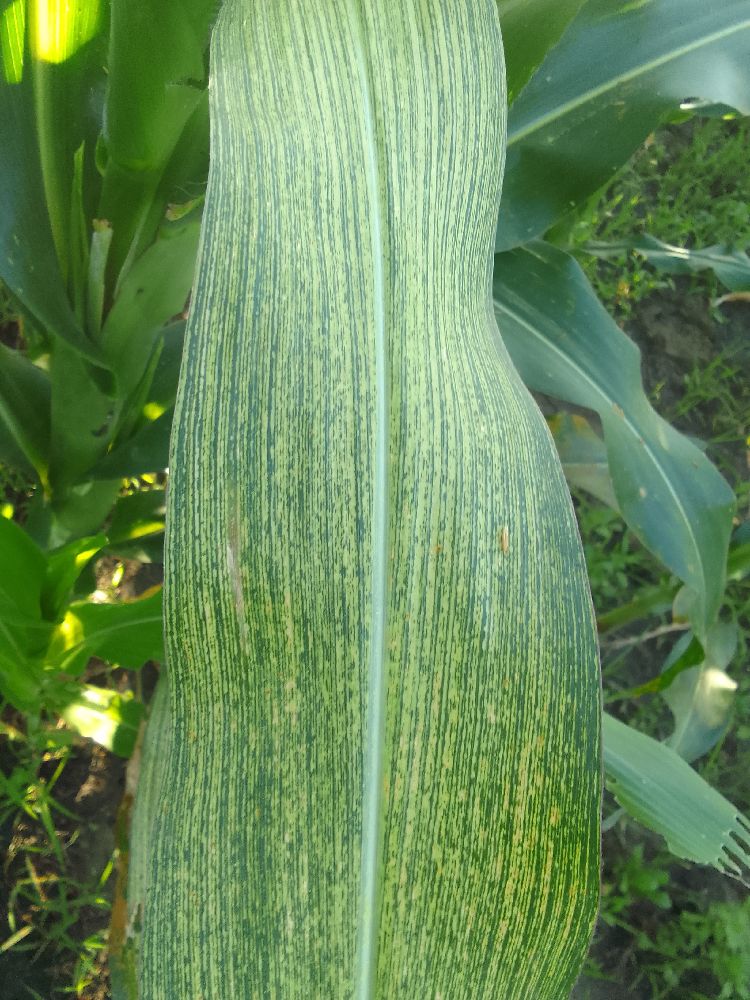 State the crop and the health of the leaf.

maize, maize streak virus
